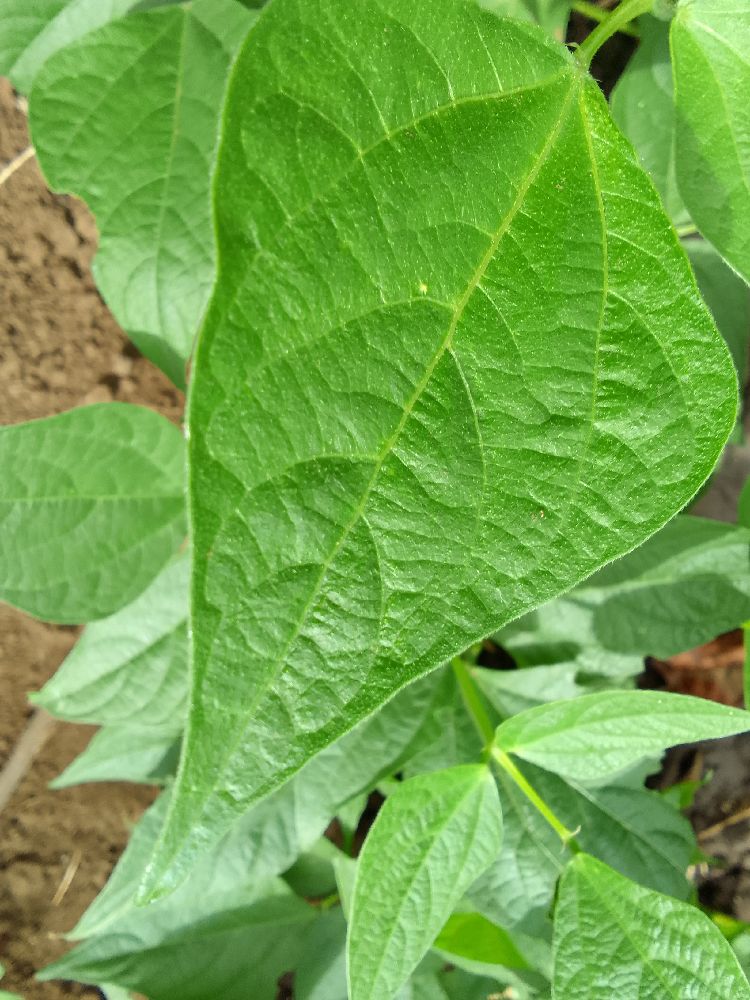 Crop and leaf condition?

common bean, healthy
